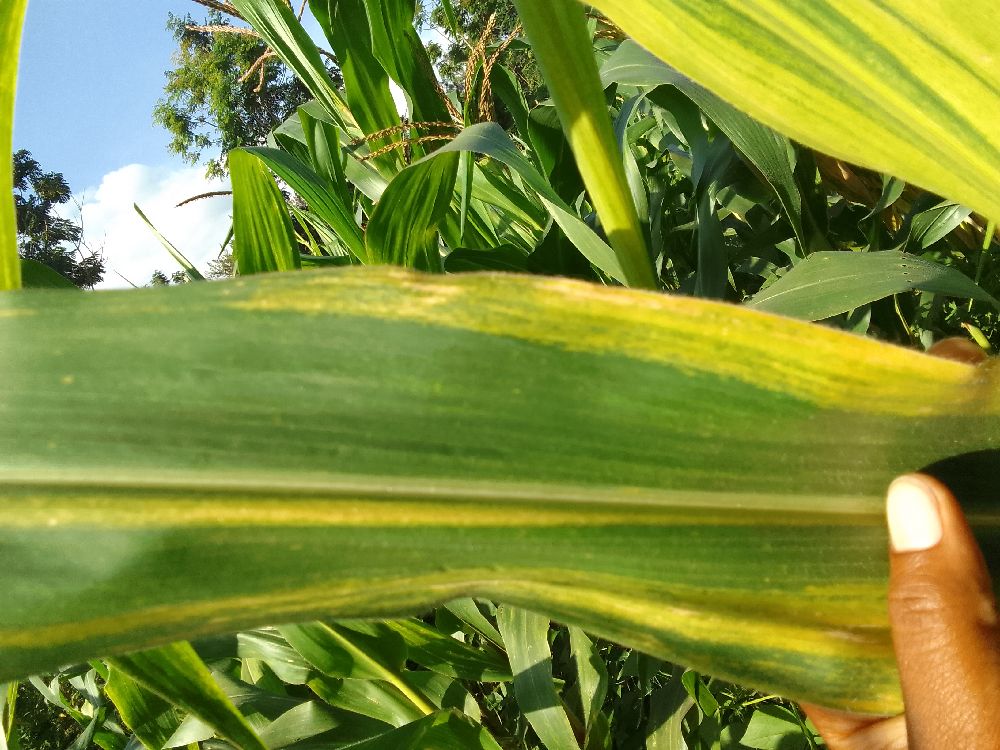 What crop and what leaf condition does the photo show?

maize, maize lethal necrosis
